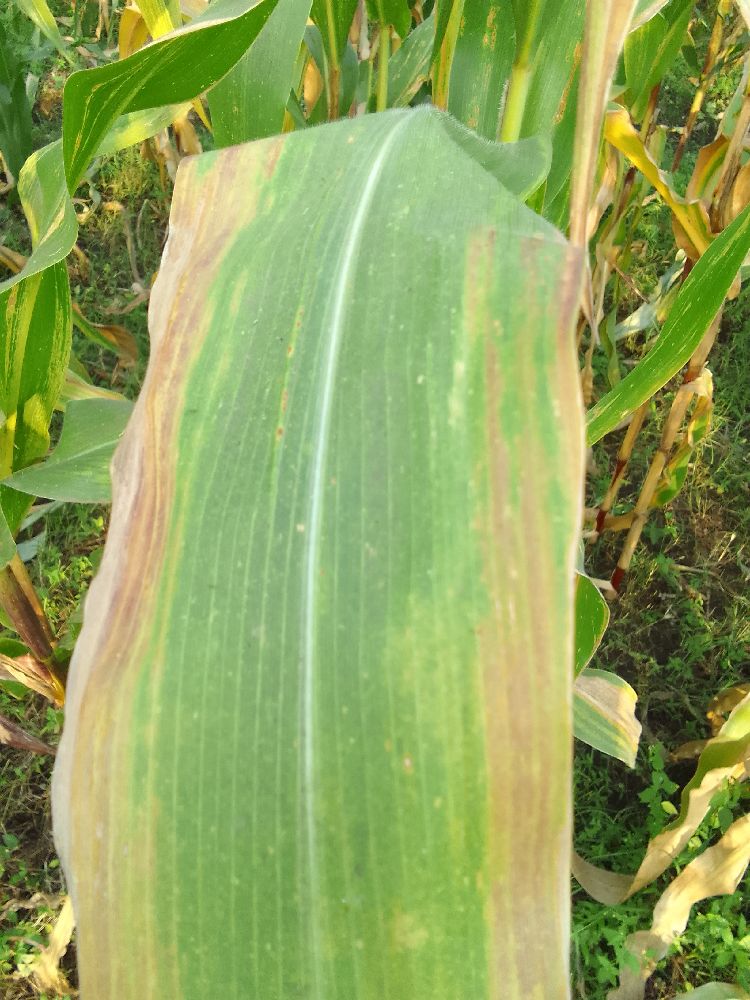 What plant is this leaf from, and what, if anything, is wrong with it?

maize, maize lethal necrosis
